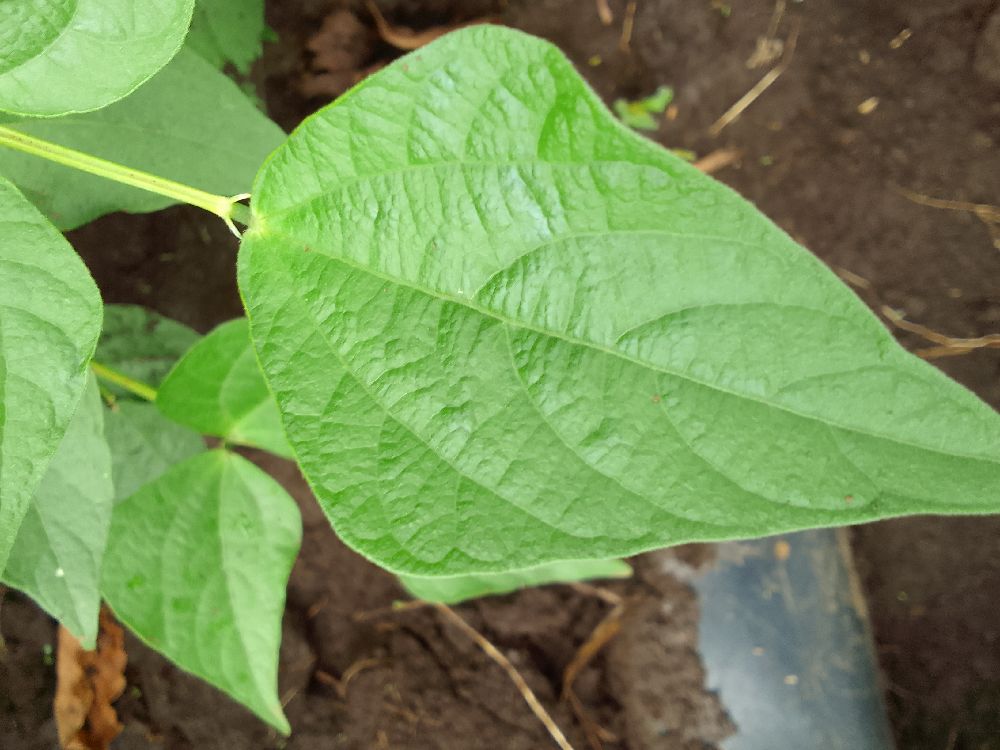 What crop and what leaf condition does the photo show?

common bean, healthy
